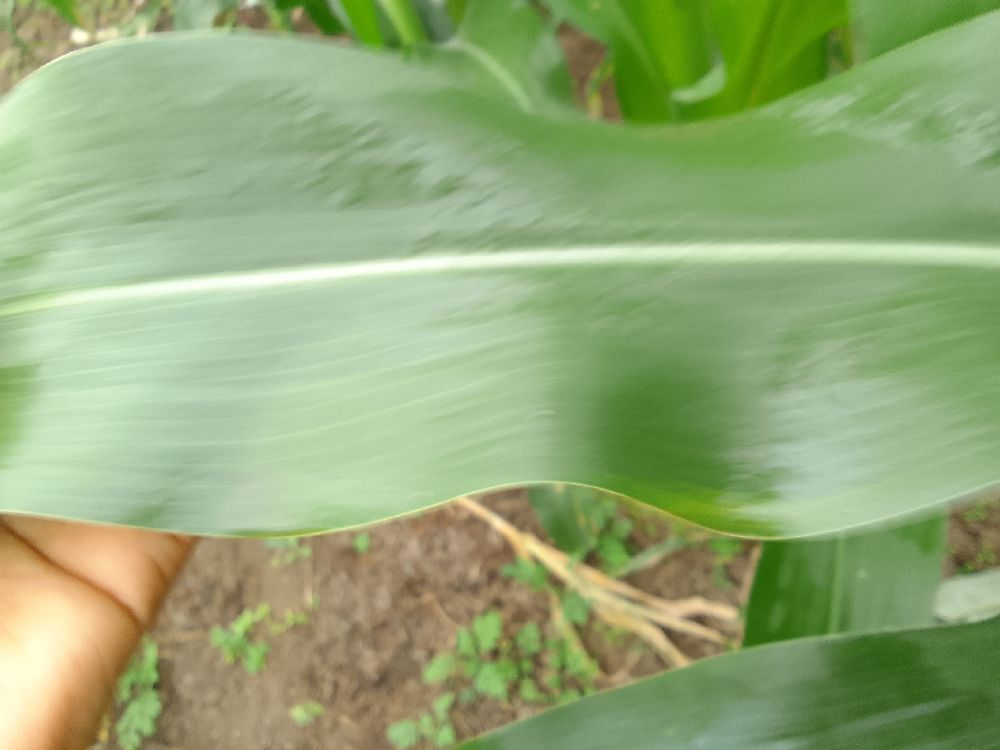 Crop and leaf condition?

maize, healthy
